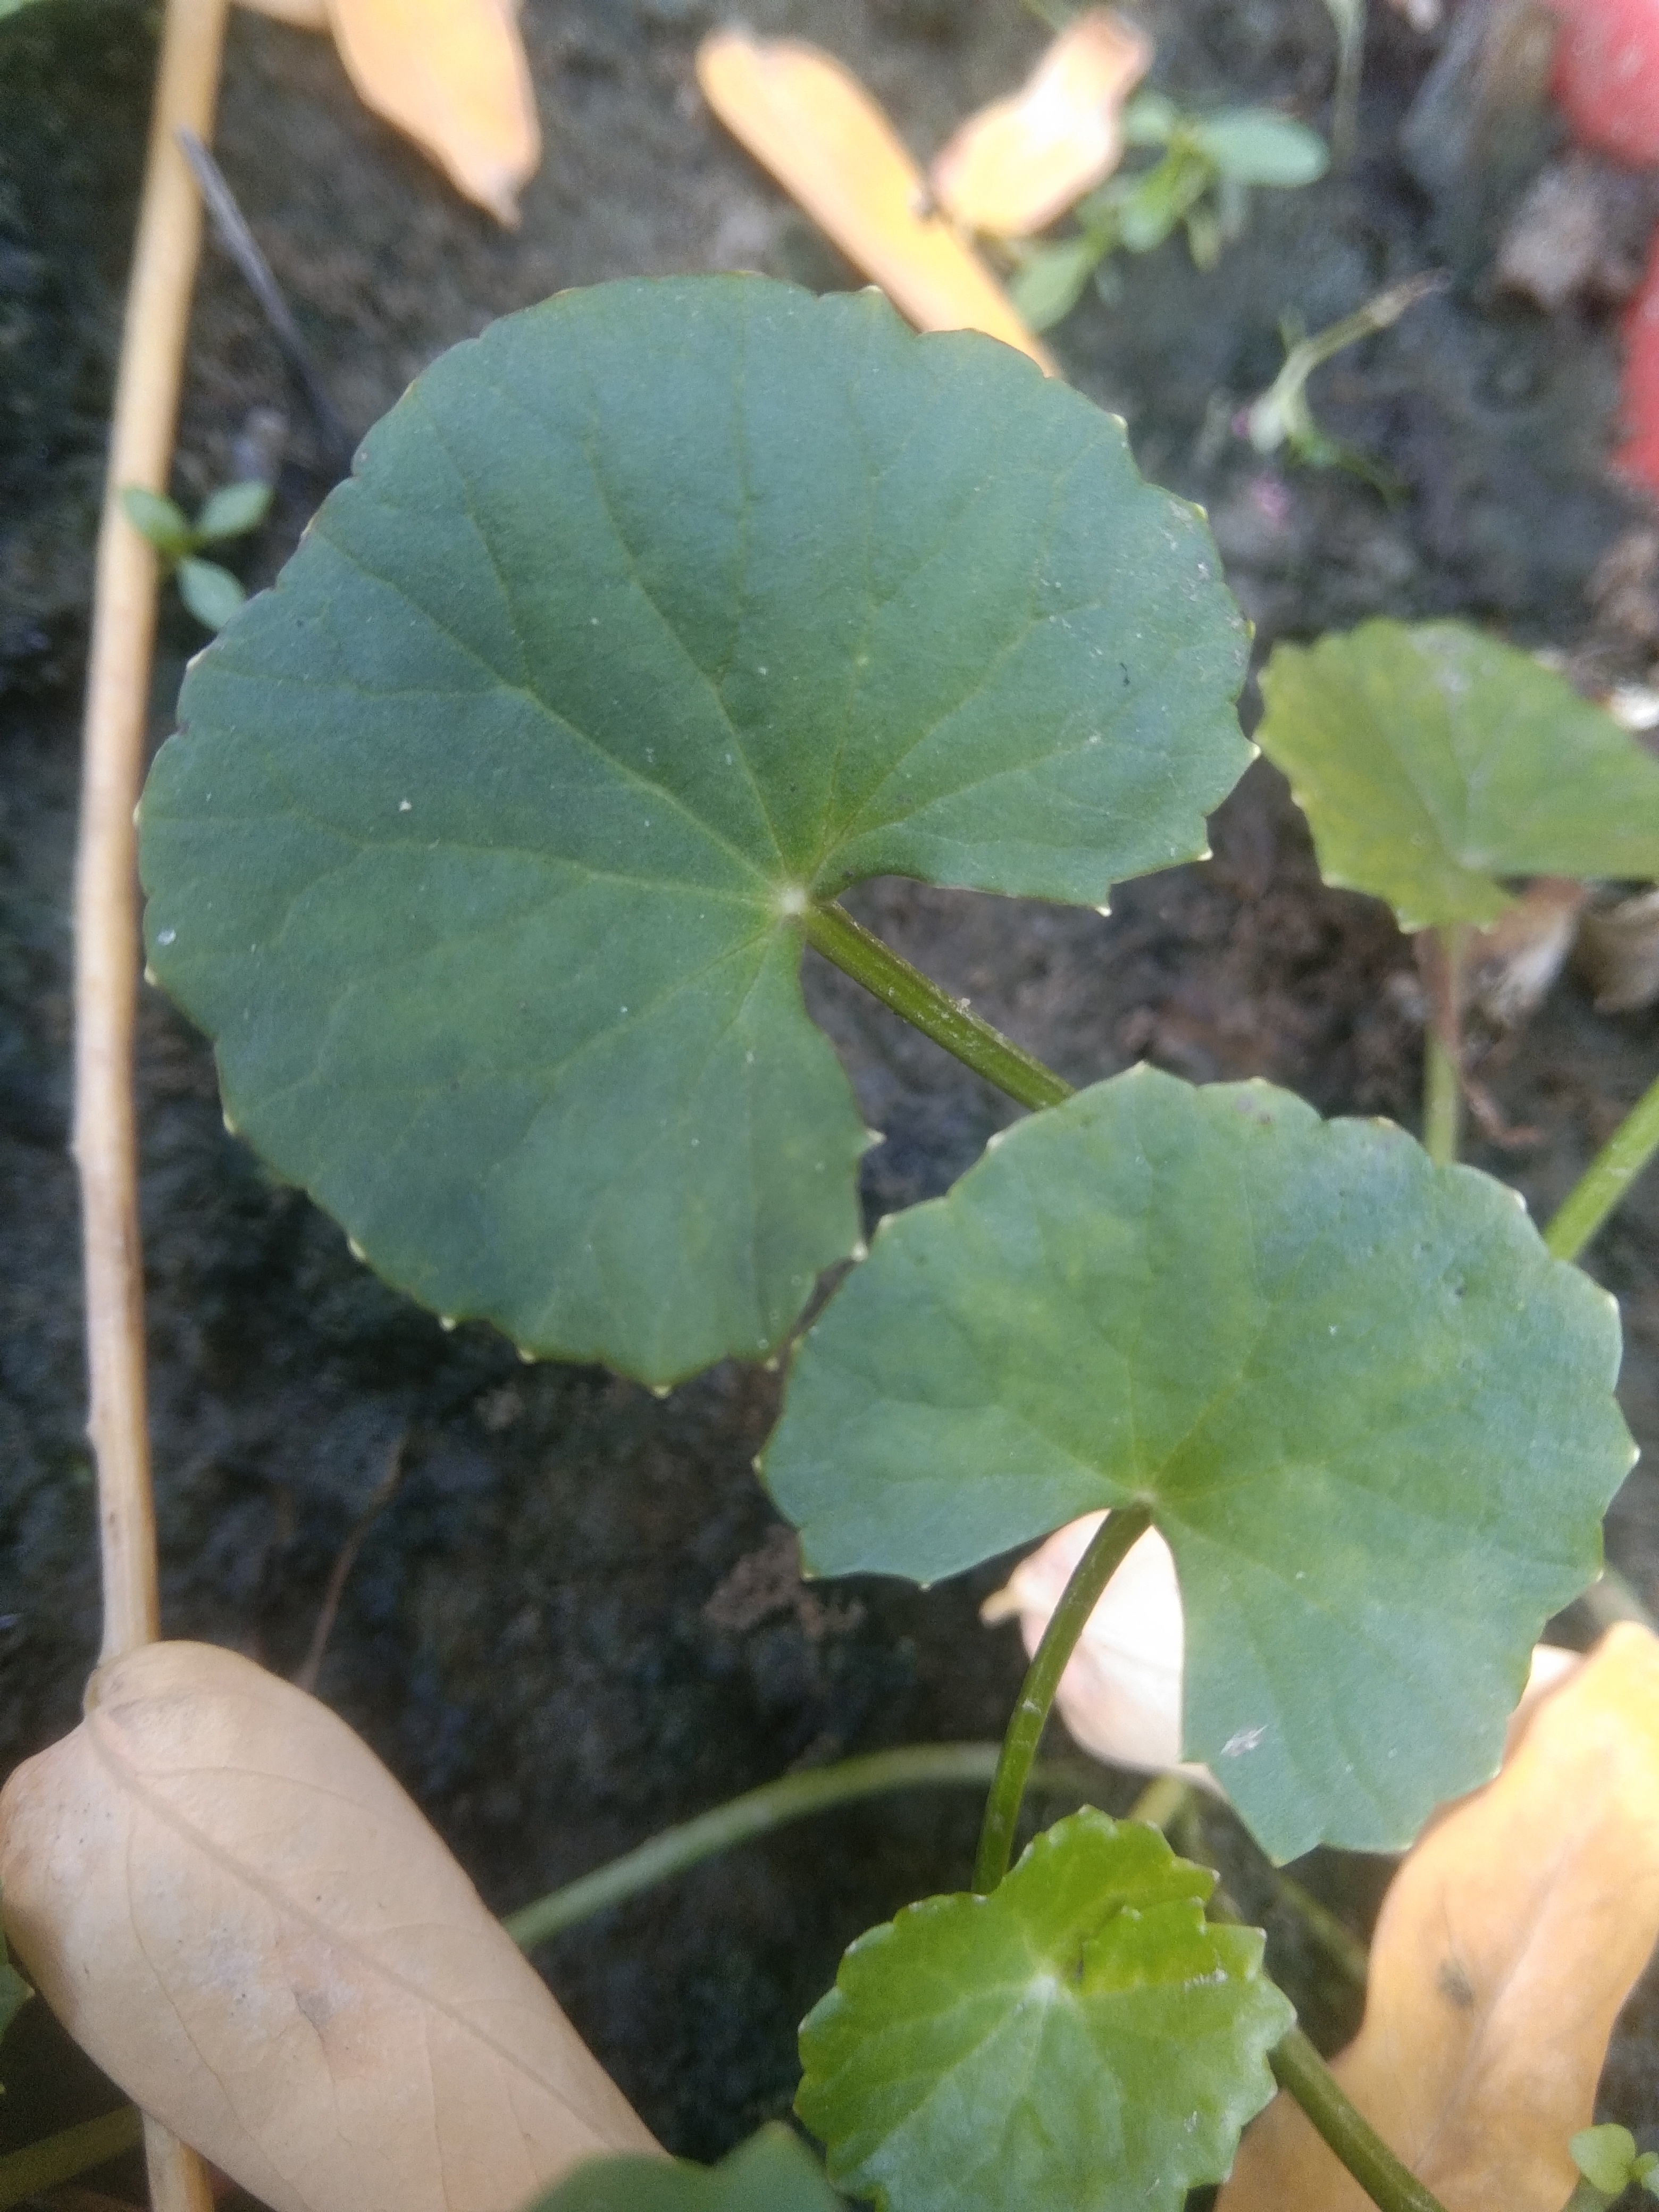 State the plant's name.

thankuni
